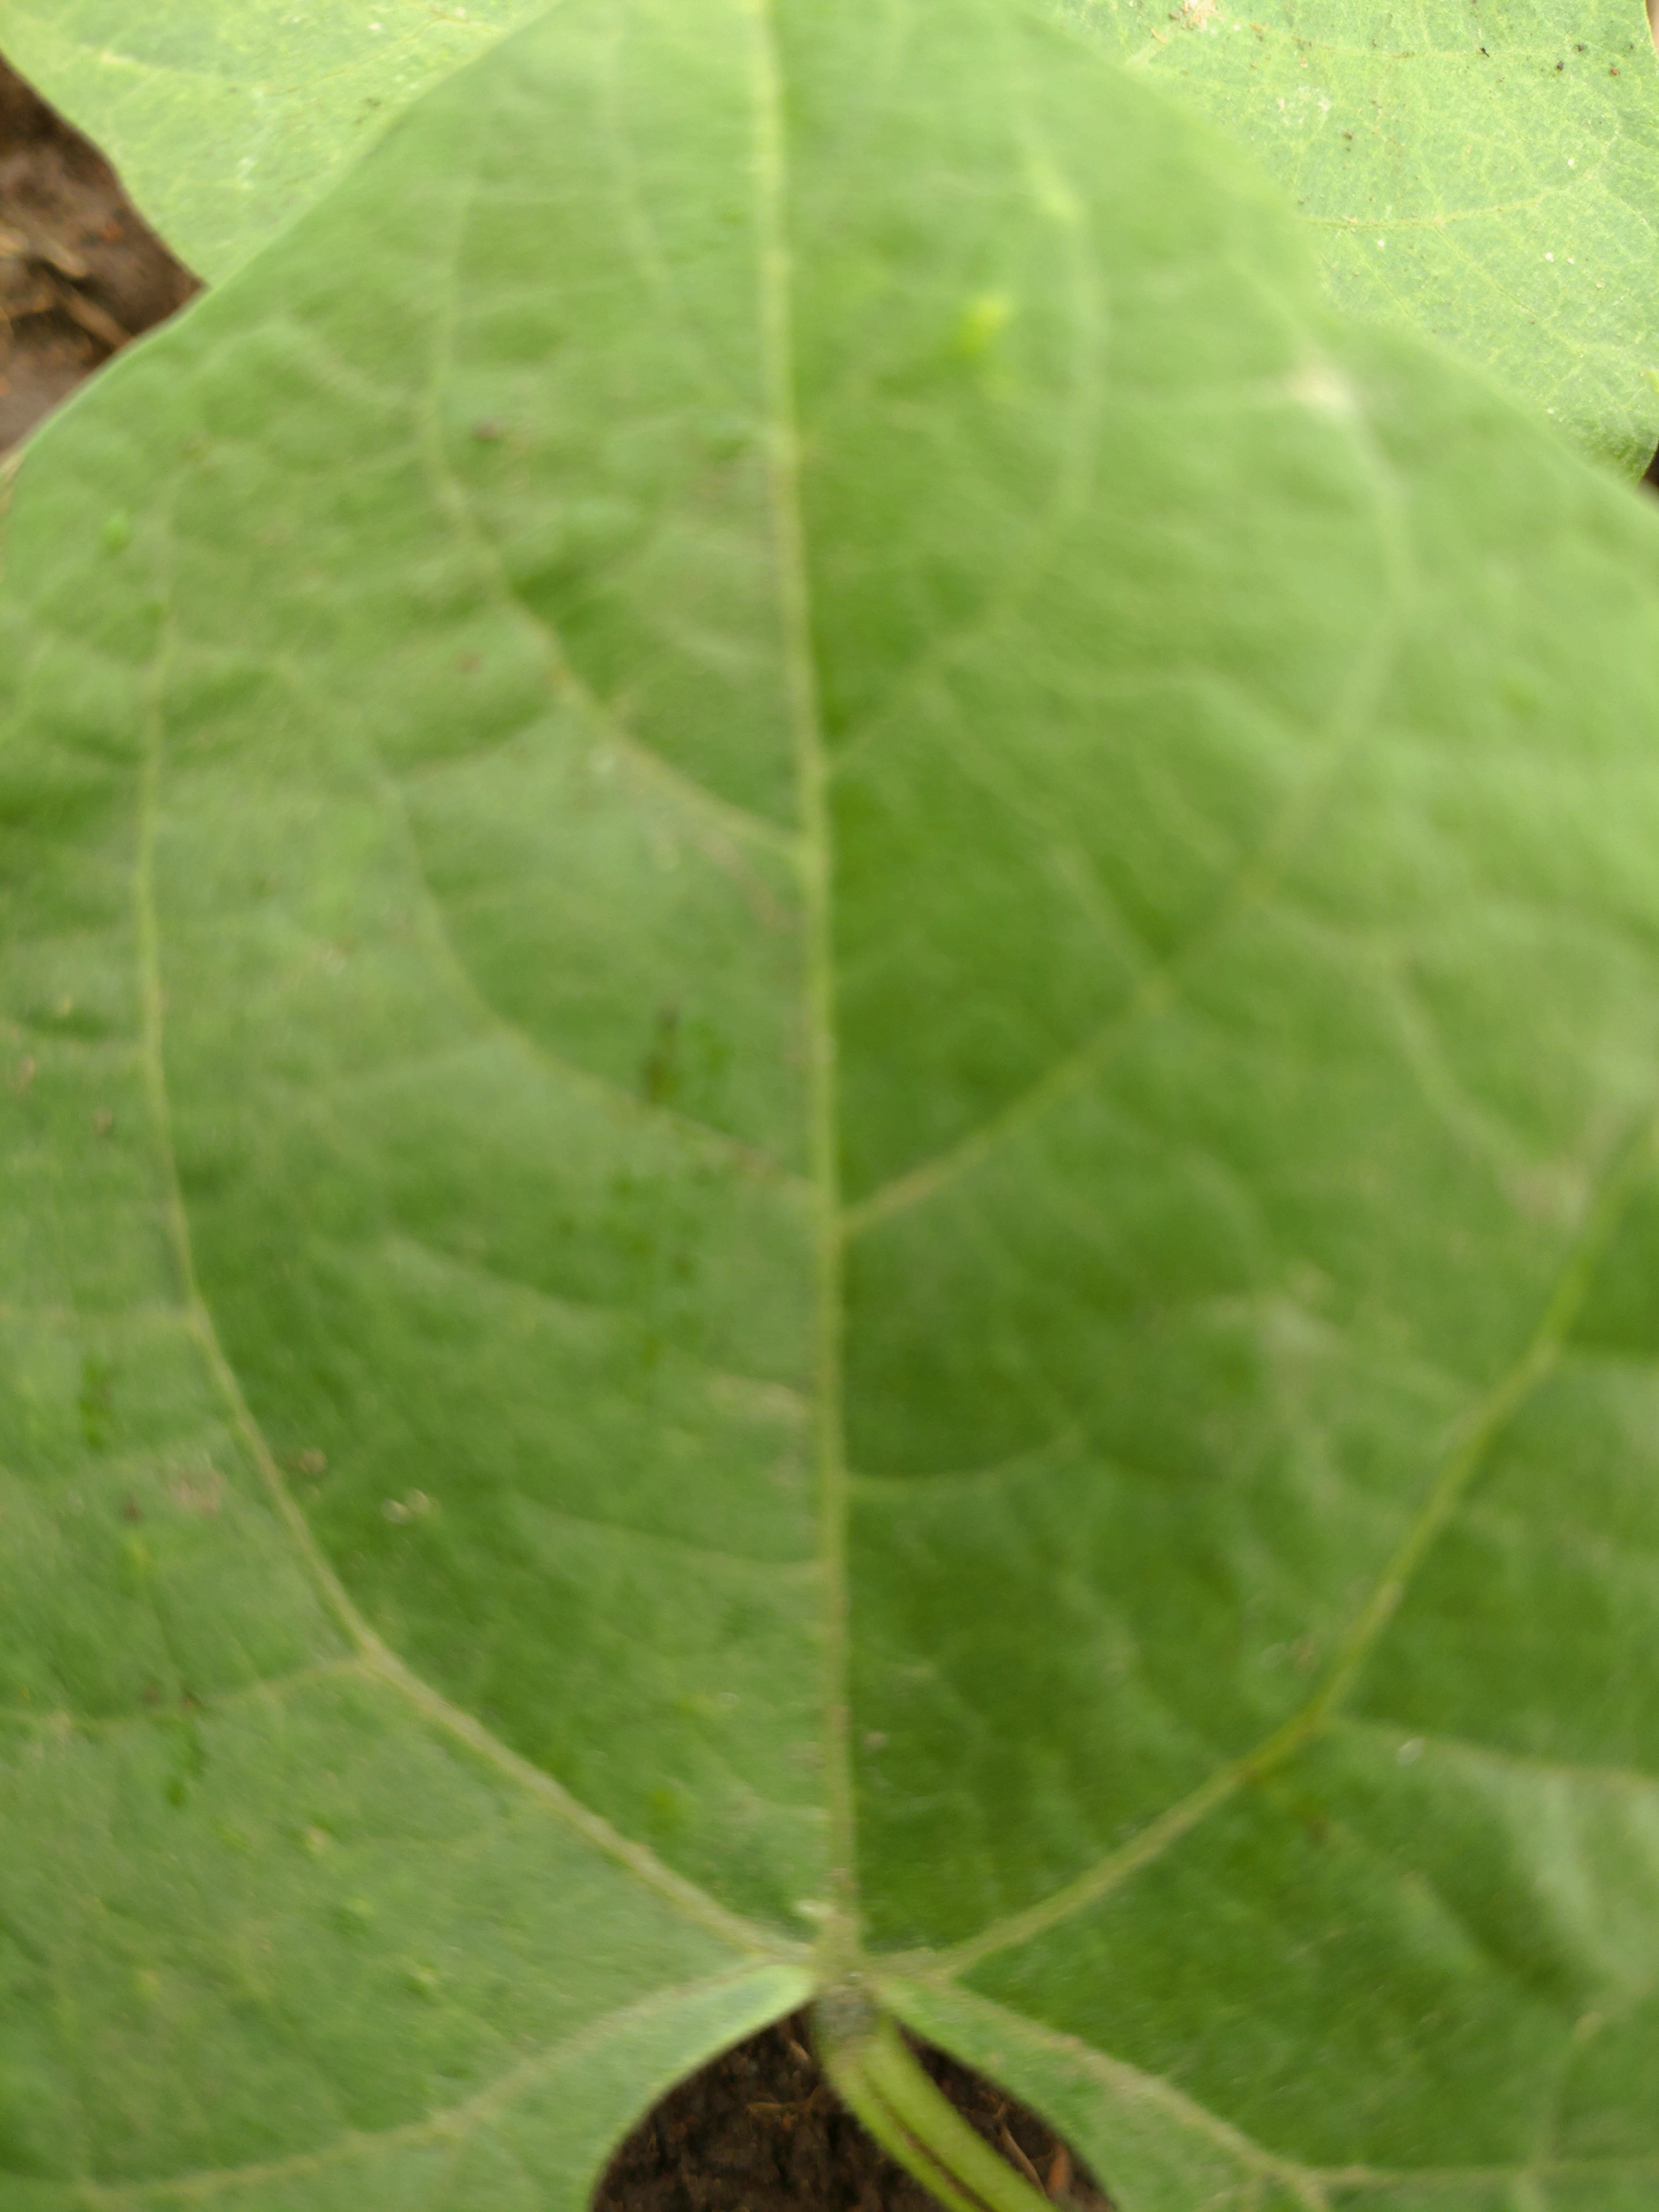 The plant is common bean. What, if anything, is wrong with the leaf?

healthy
